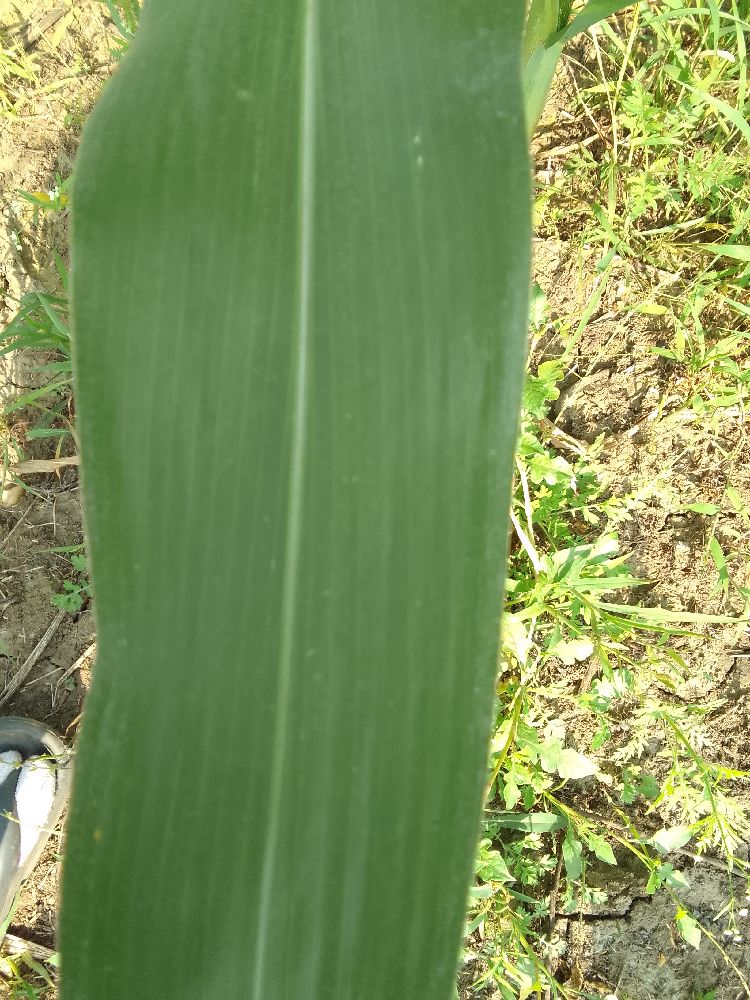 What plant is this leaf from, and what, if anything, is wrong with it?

maize, healthy
